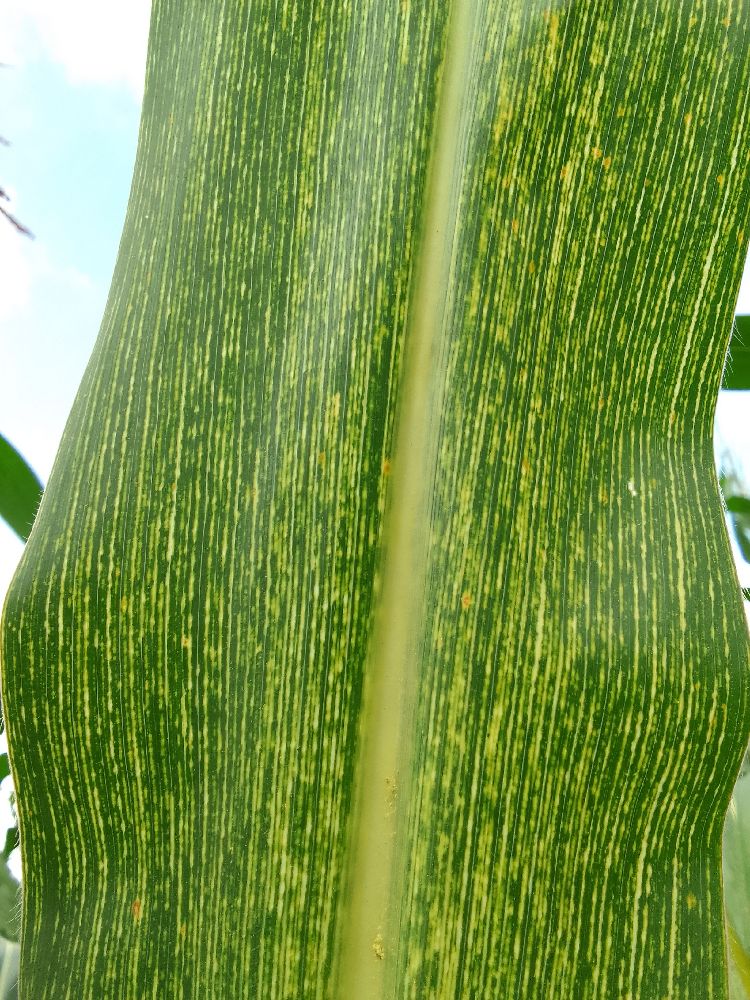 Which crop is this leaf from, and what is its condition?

maize, maize streak virus
